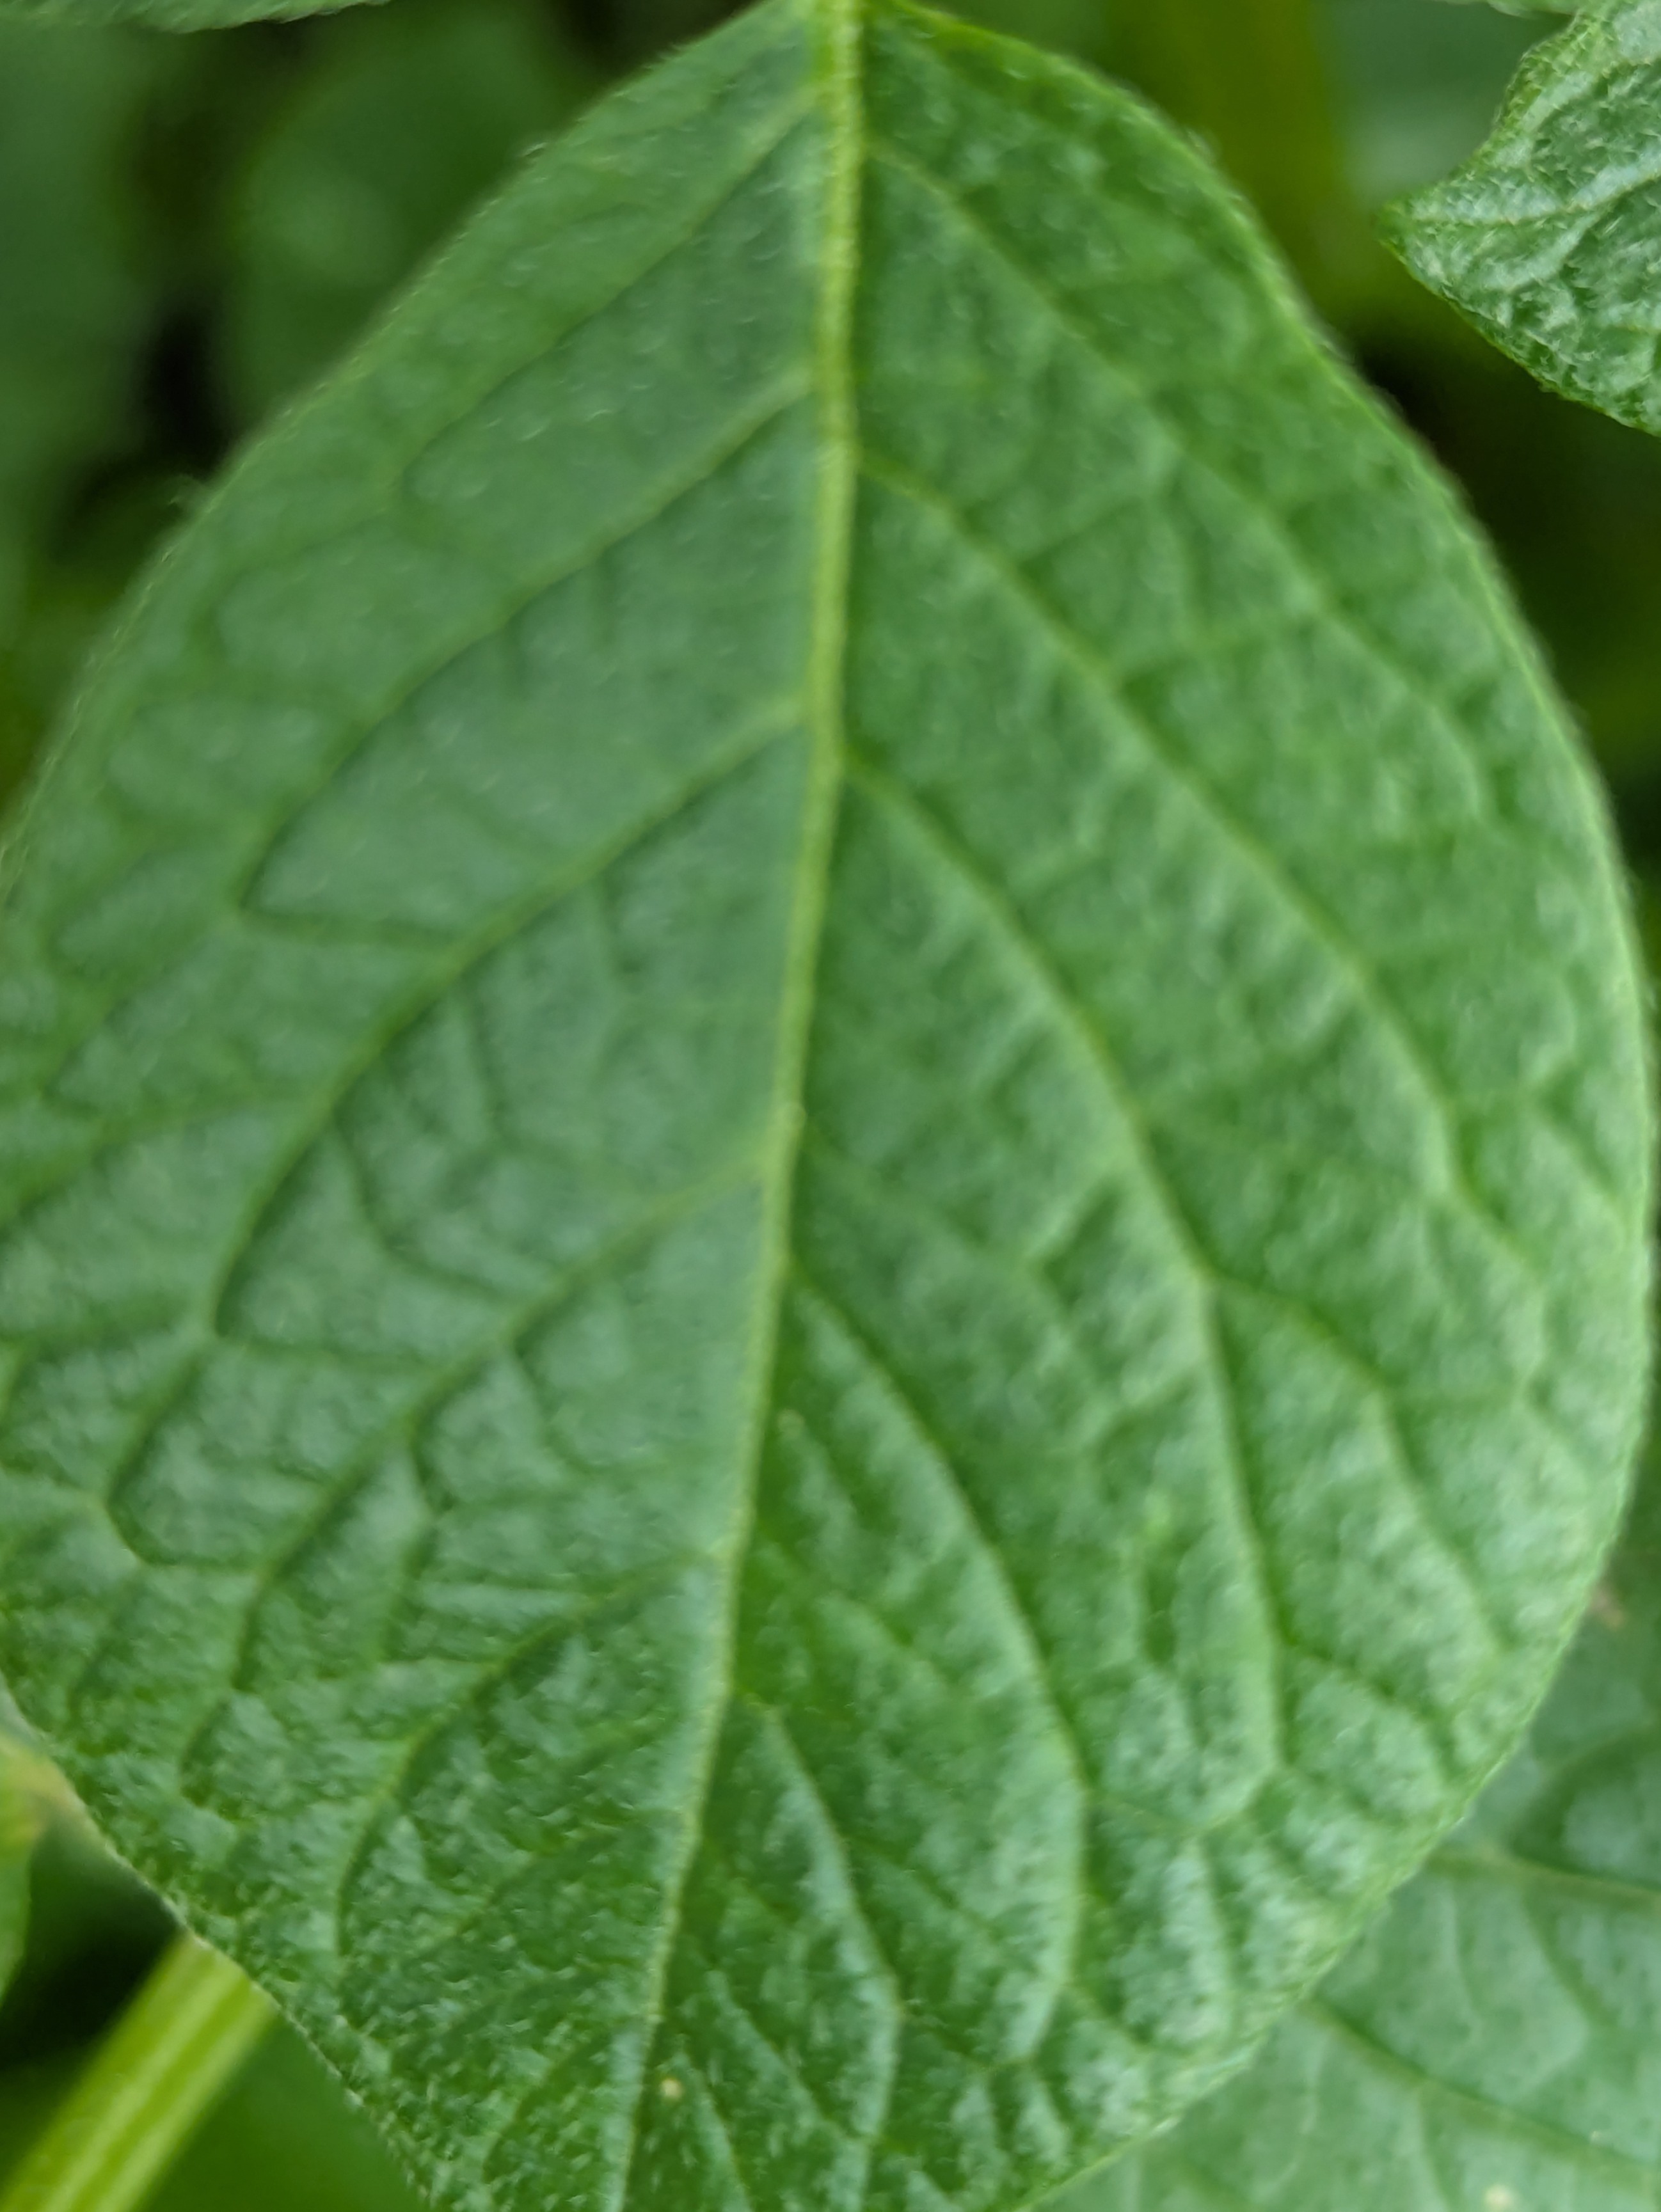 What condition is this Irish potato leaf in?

healthy
